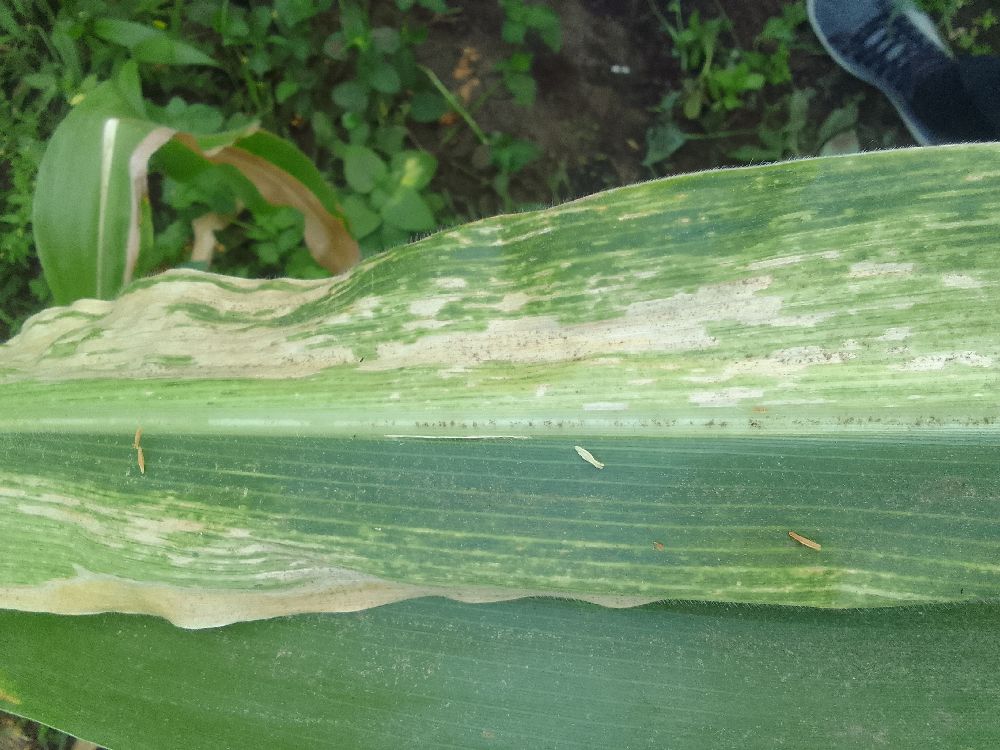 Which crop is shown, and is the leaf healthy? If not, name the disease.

maize, maize lethal necrosis
